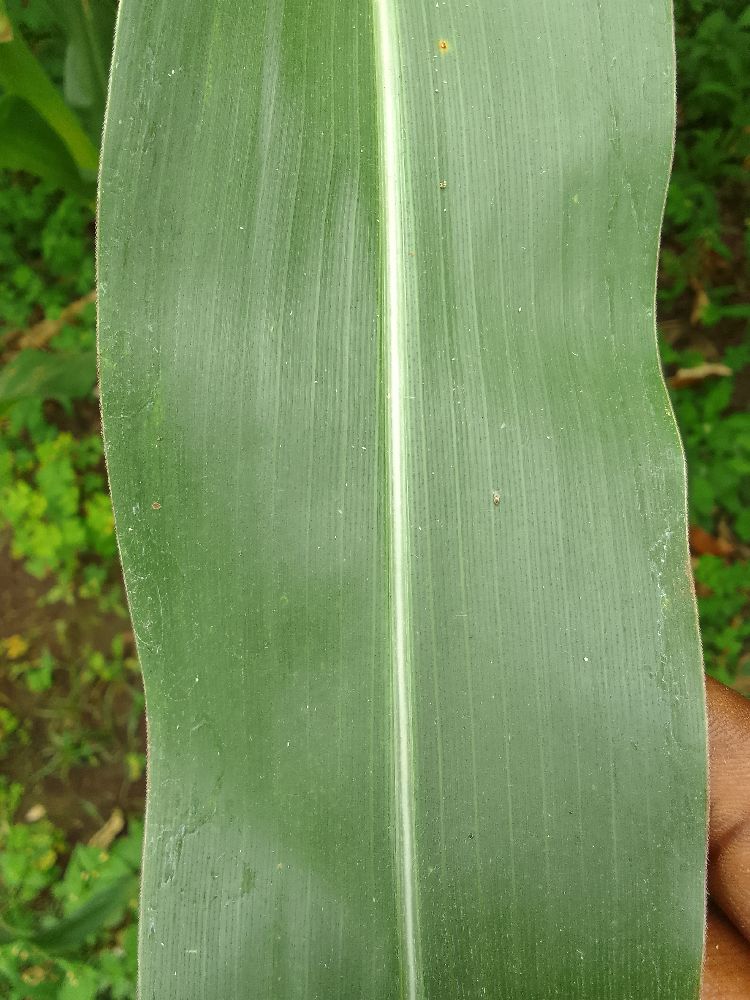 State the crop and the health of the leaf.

maize, healthy
